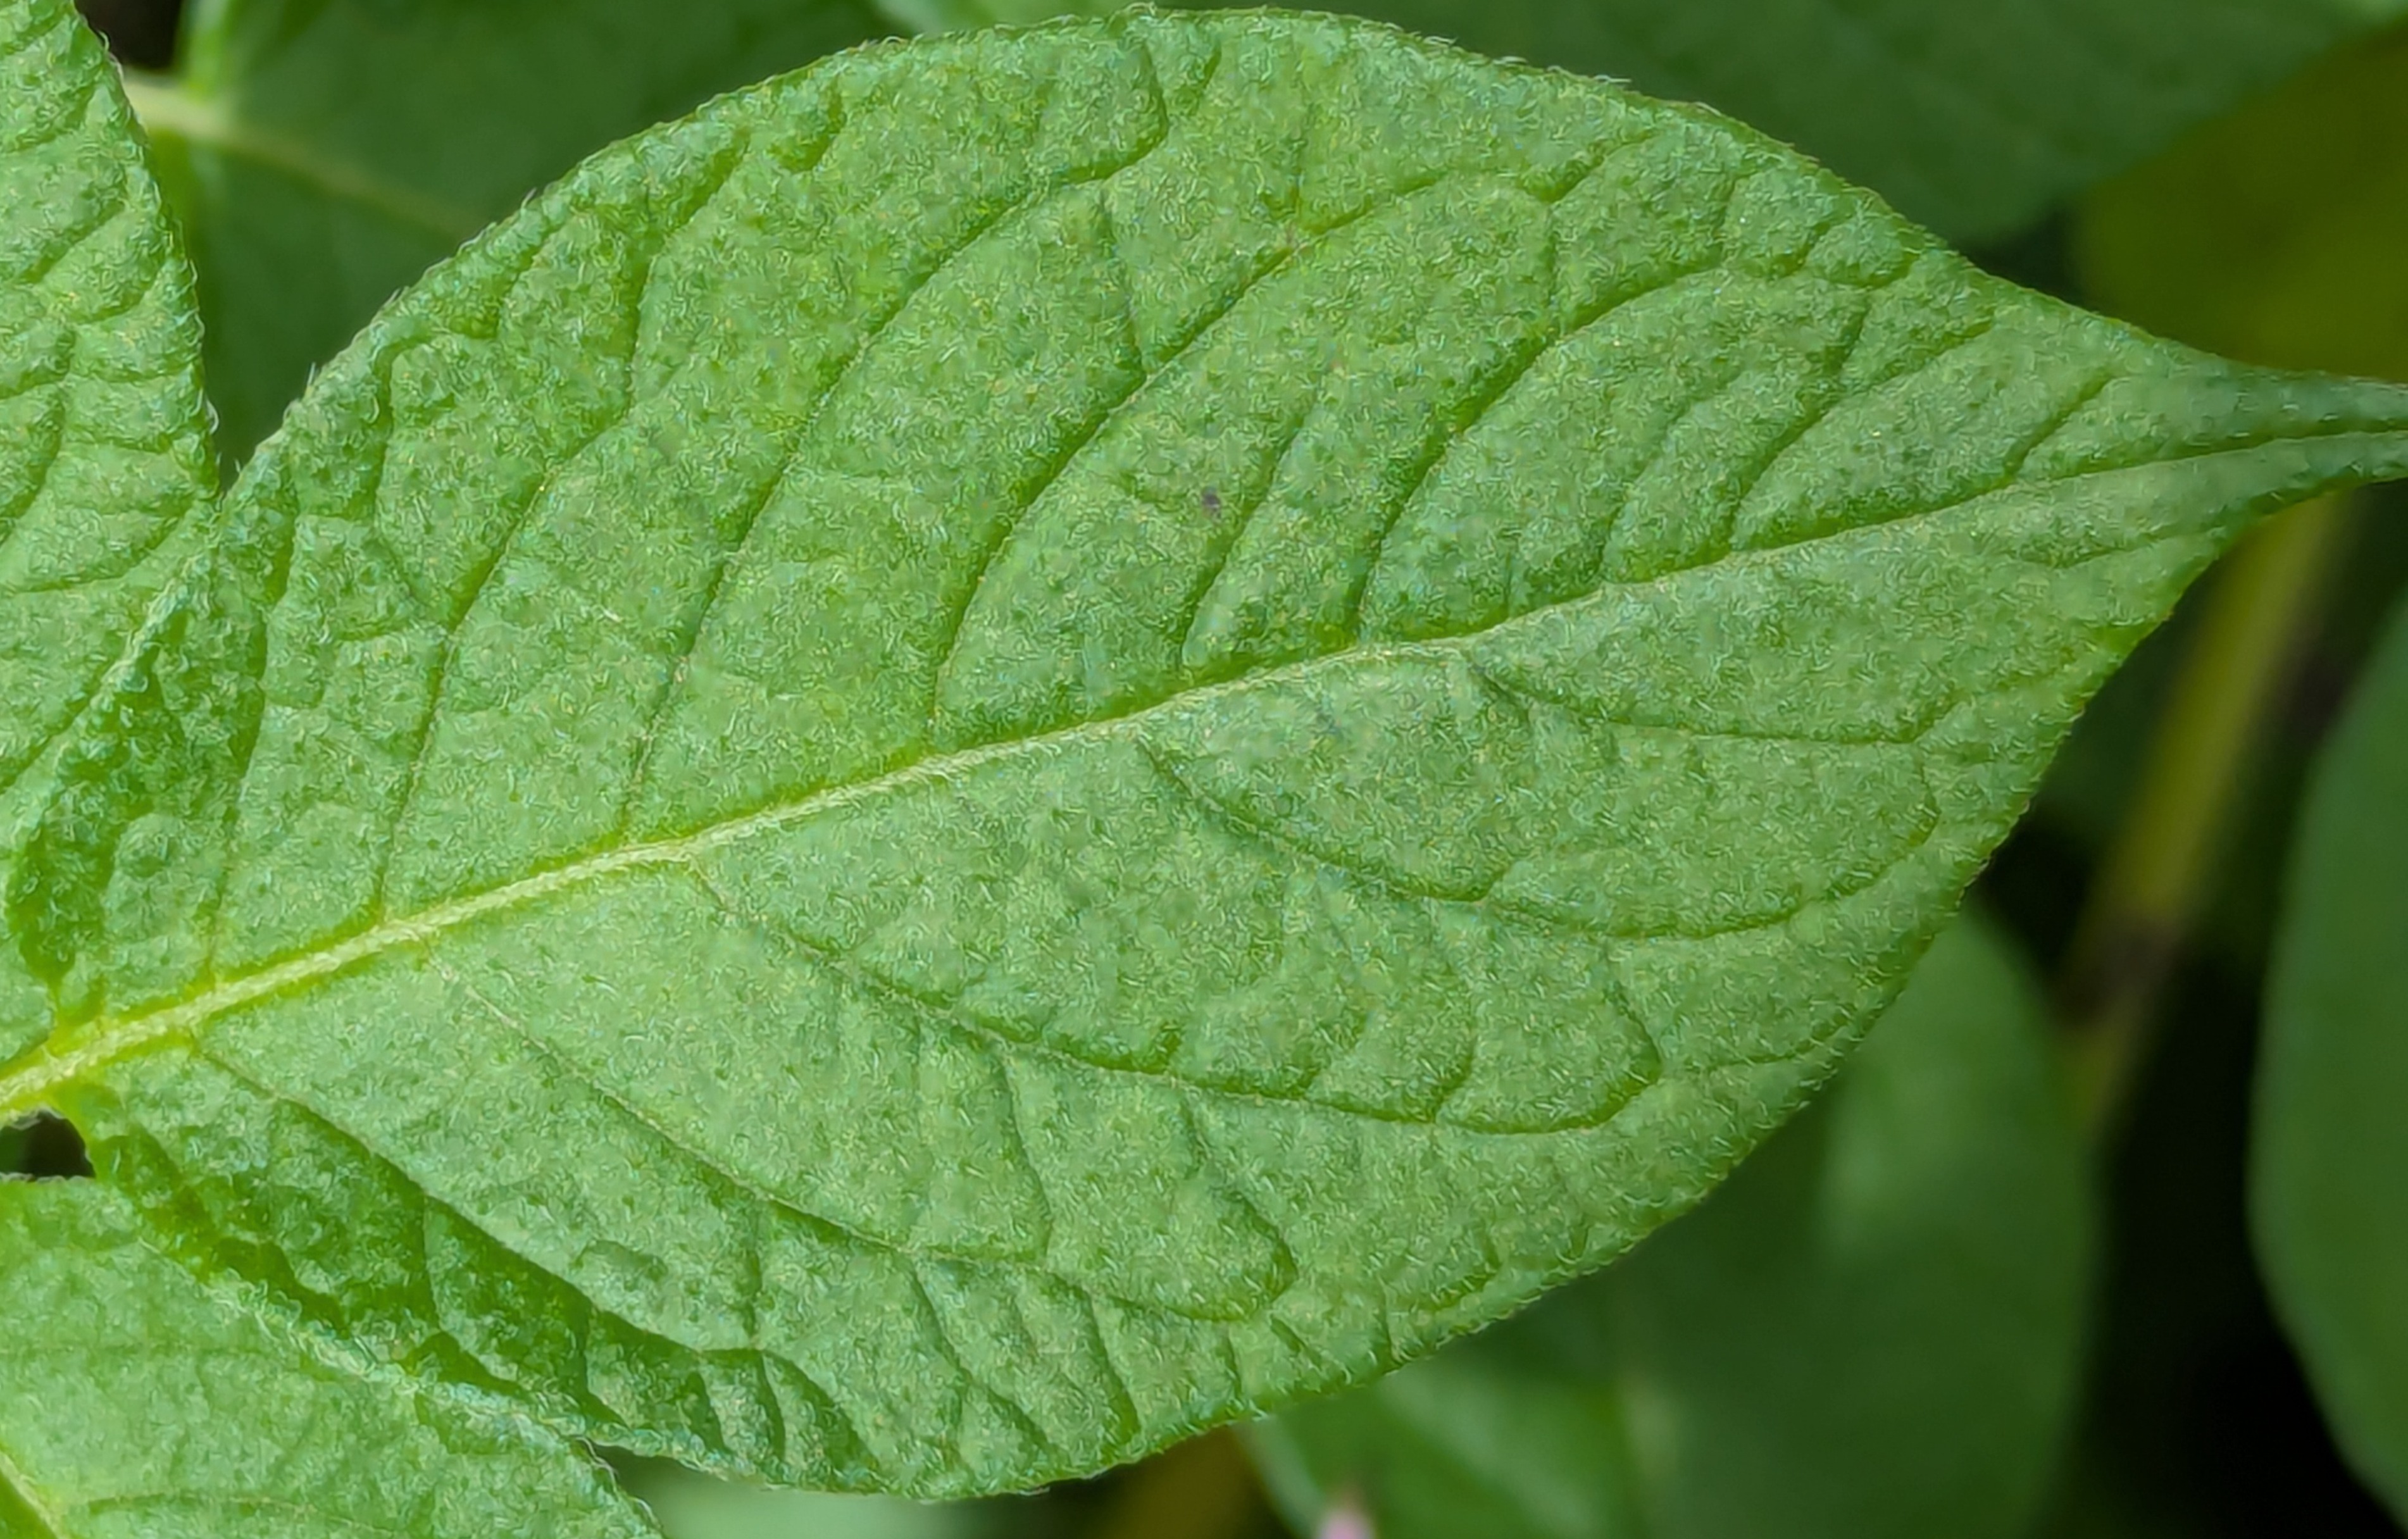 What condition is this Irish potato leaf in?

healthy
